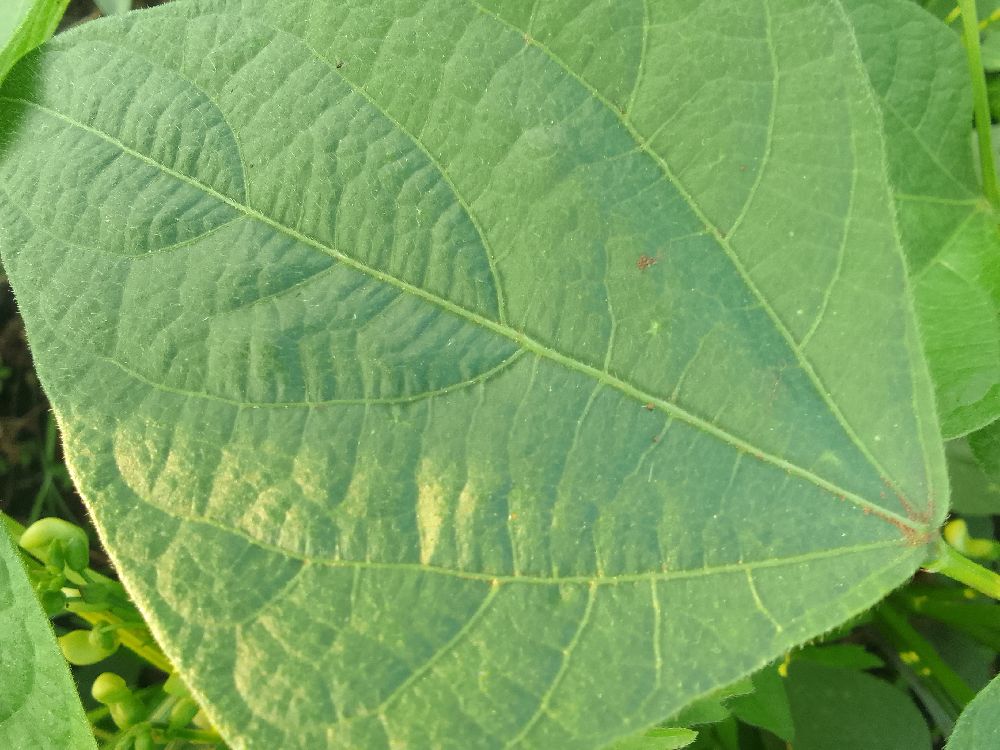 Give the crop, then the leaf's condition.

common bean, healthy
